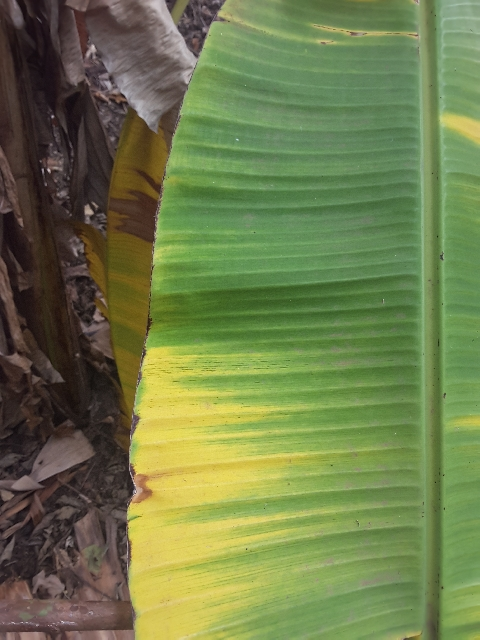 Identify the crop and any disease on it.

banana, fusarium wilt race 1
